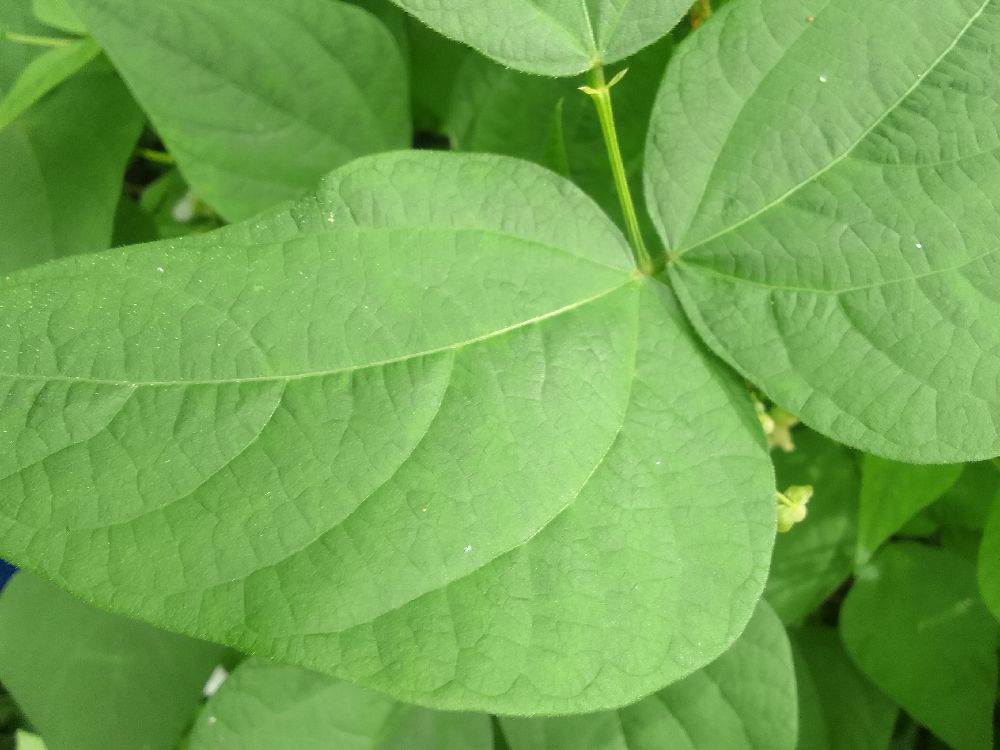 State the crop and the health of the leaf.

common bean, healthy
